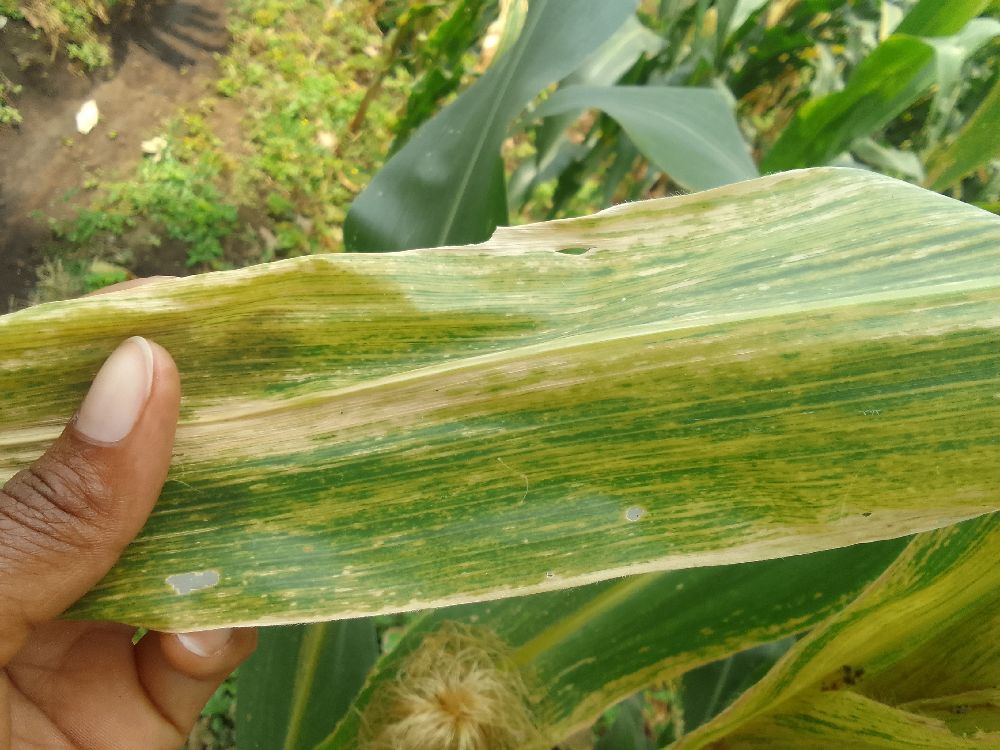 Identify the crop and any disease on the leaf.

maize, maize lethal necrosis
